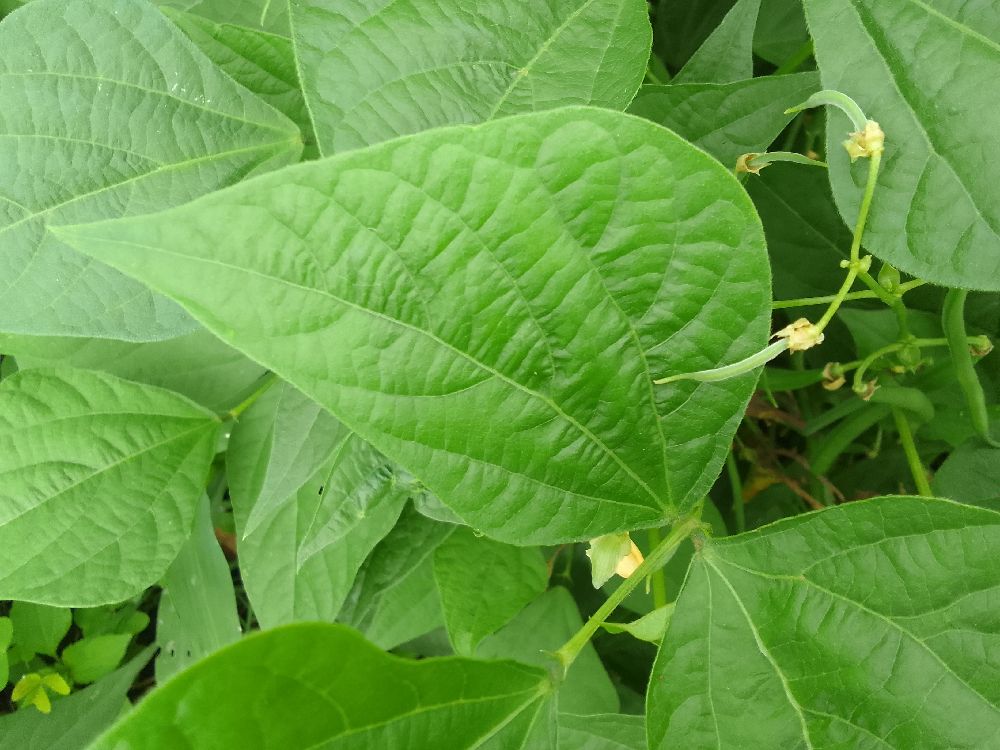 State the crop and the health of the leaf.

common bean, healthy
